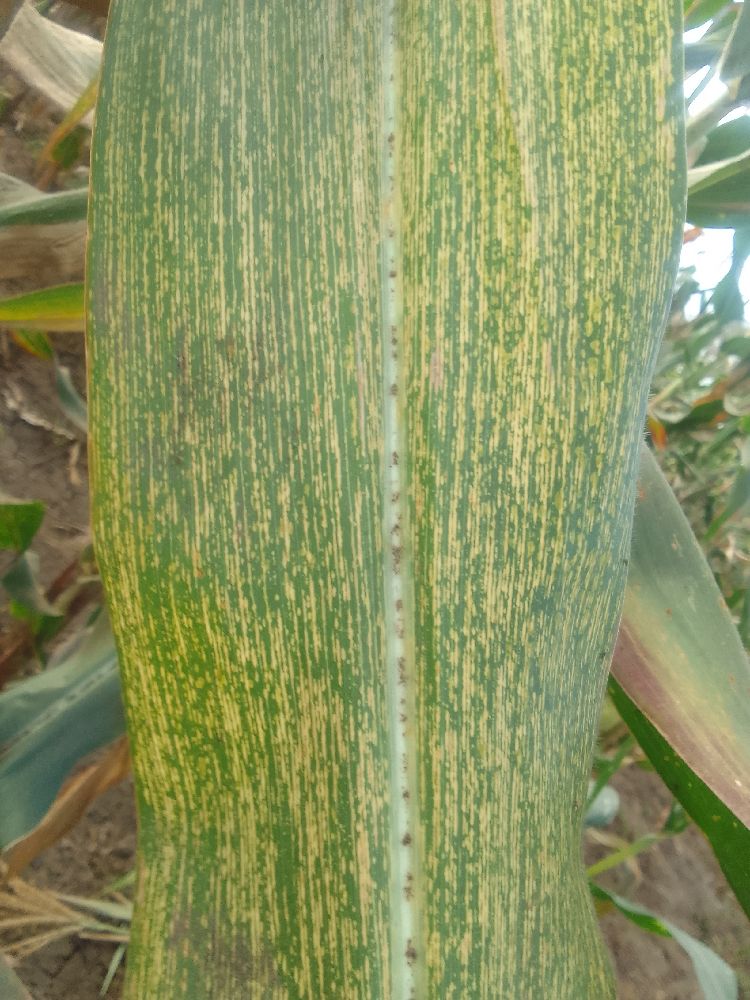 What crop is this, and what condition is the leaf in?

maize, maize streak virus
